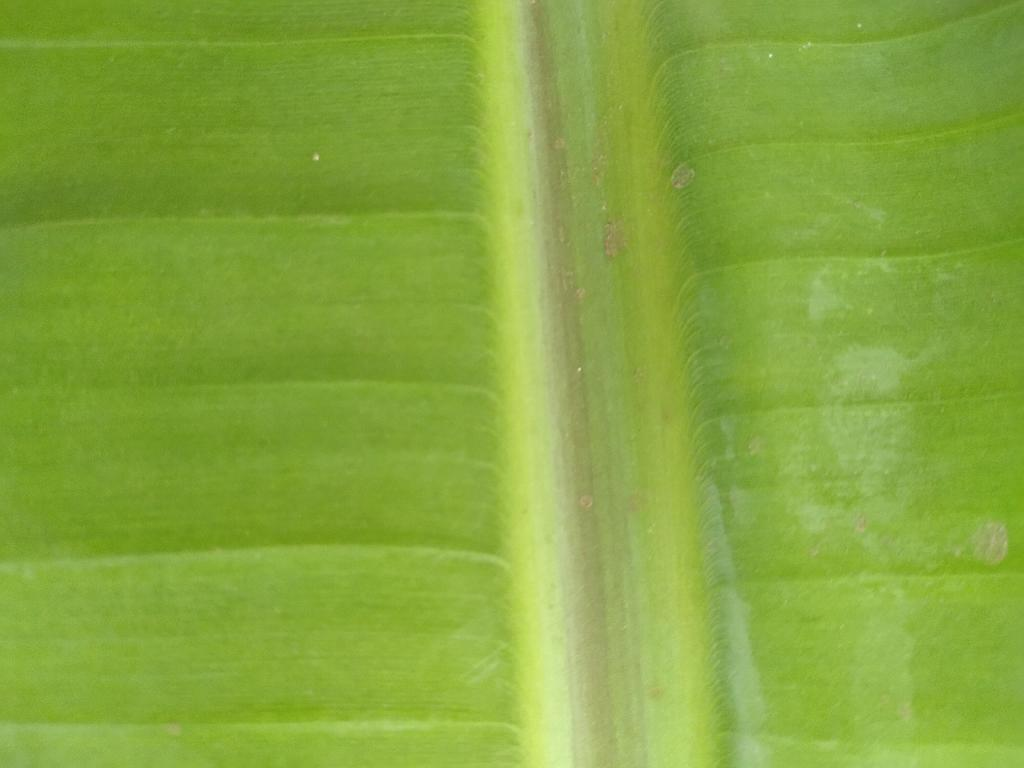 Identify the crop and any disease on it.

banana, healthy
